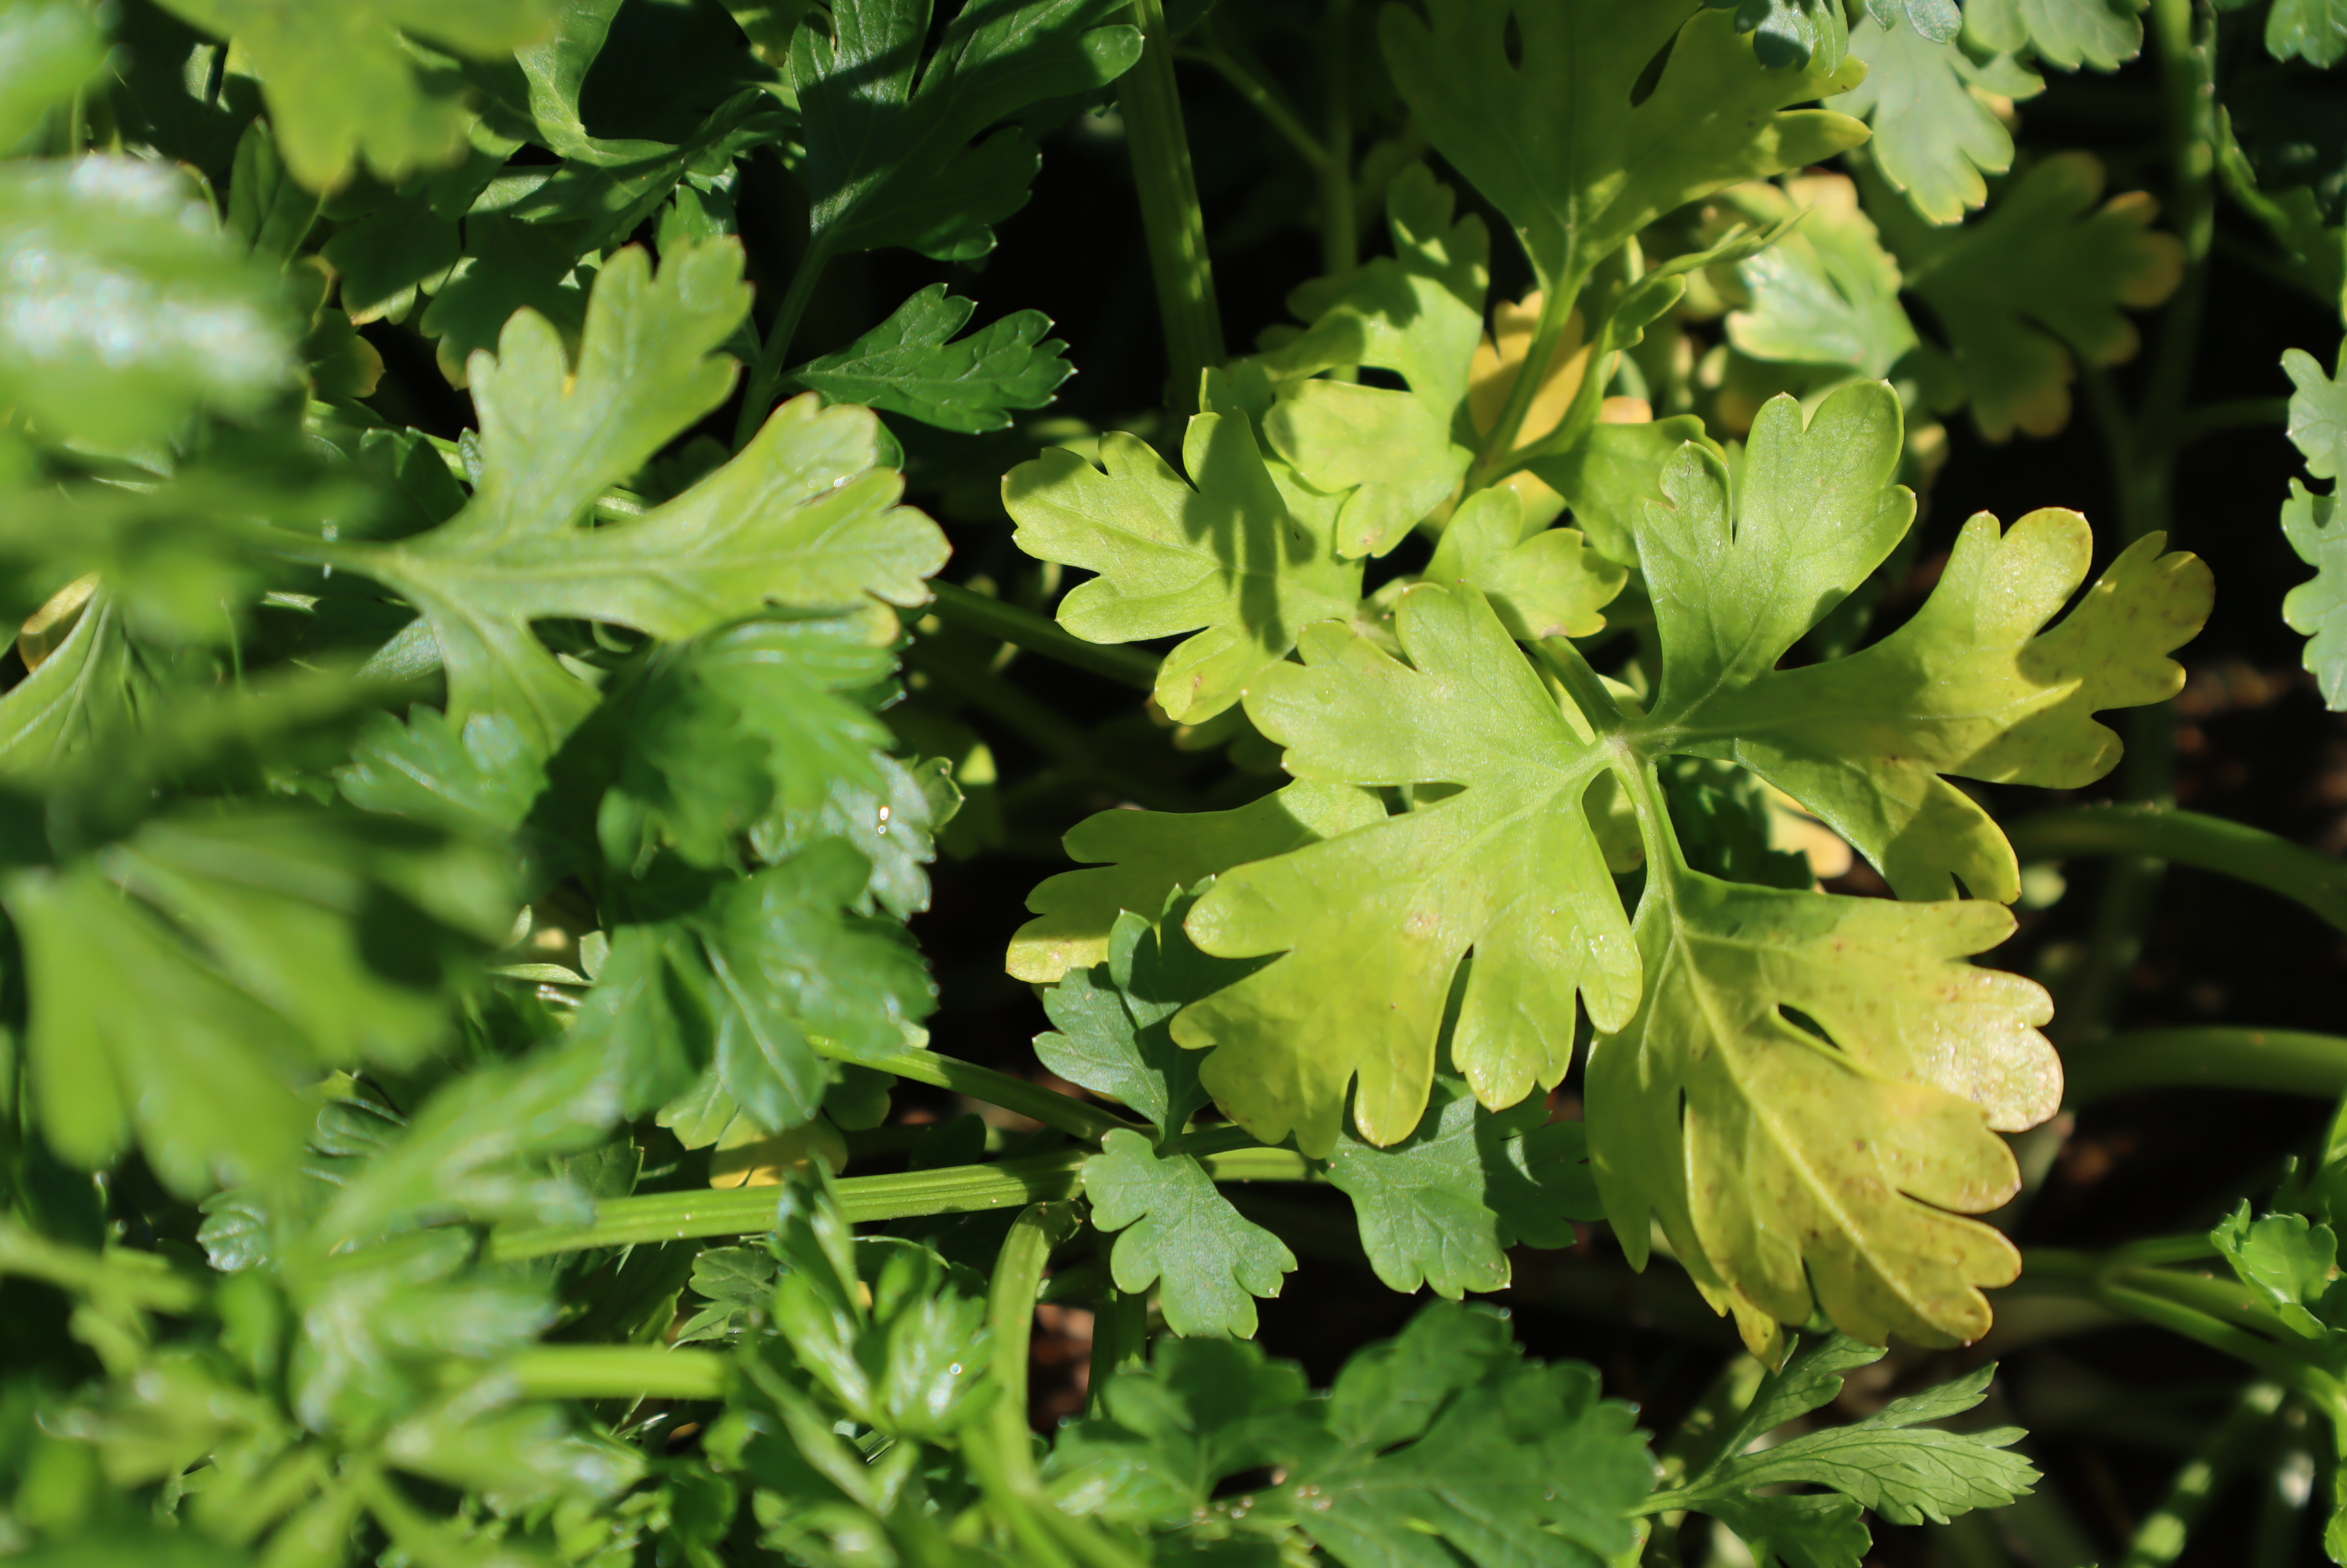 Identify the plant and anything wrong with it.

parsley, chlorosis
